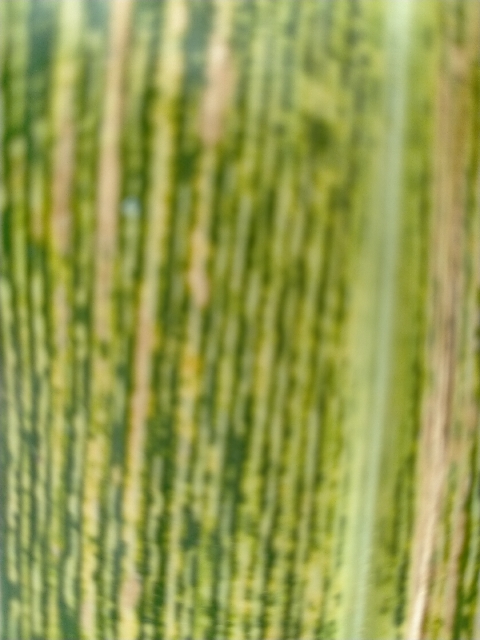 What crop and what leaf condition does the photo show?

maize, maize streak virus
